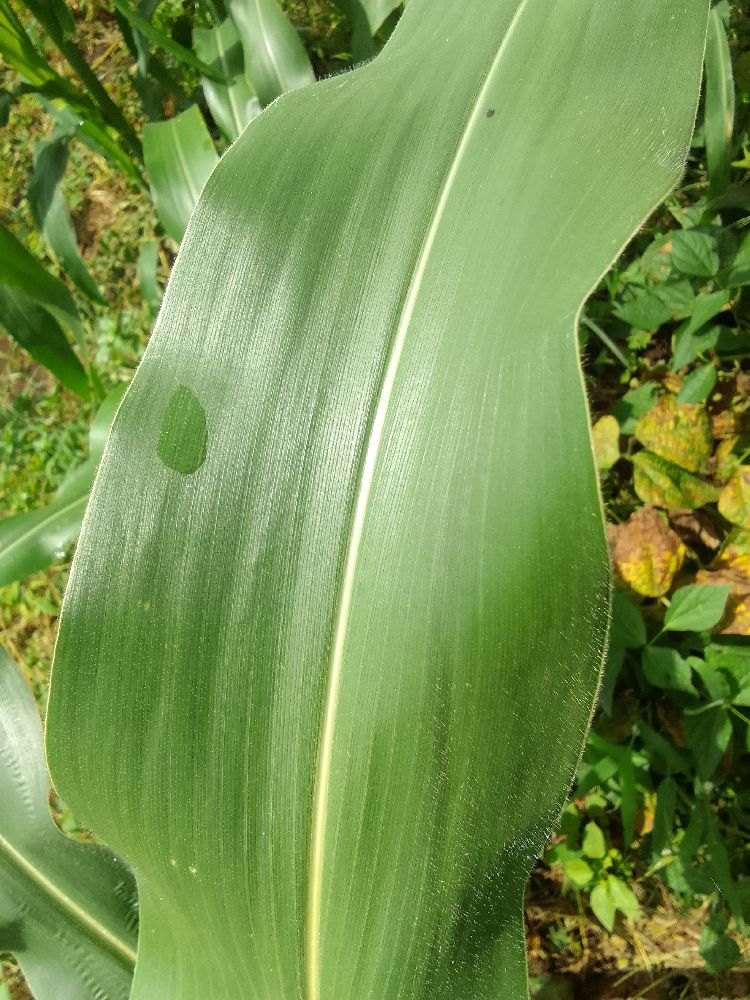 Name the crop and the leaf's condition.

maize, healthy
